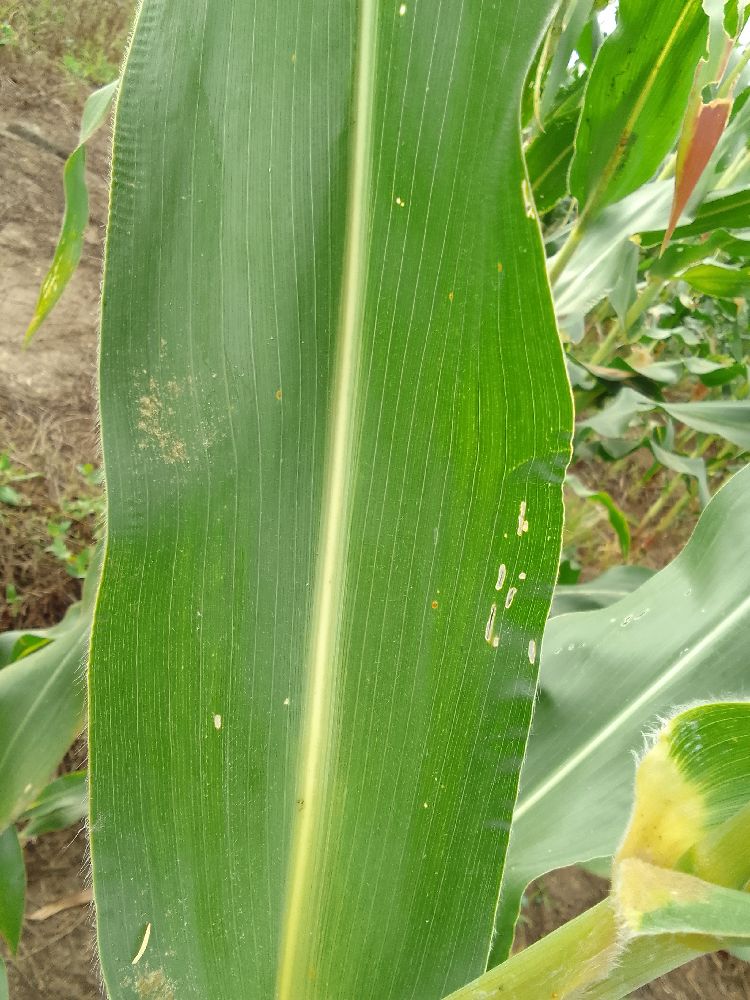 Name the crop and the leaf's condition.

maize, healthy
